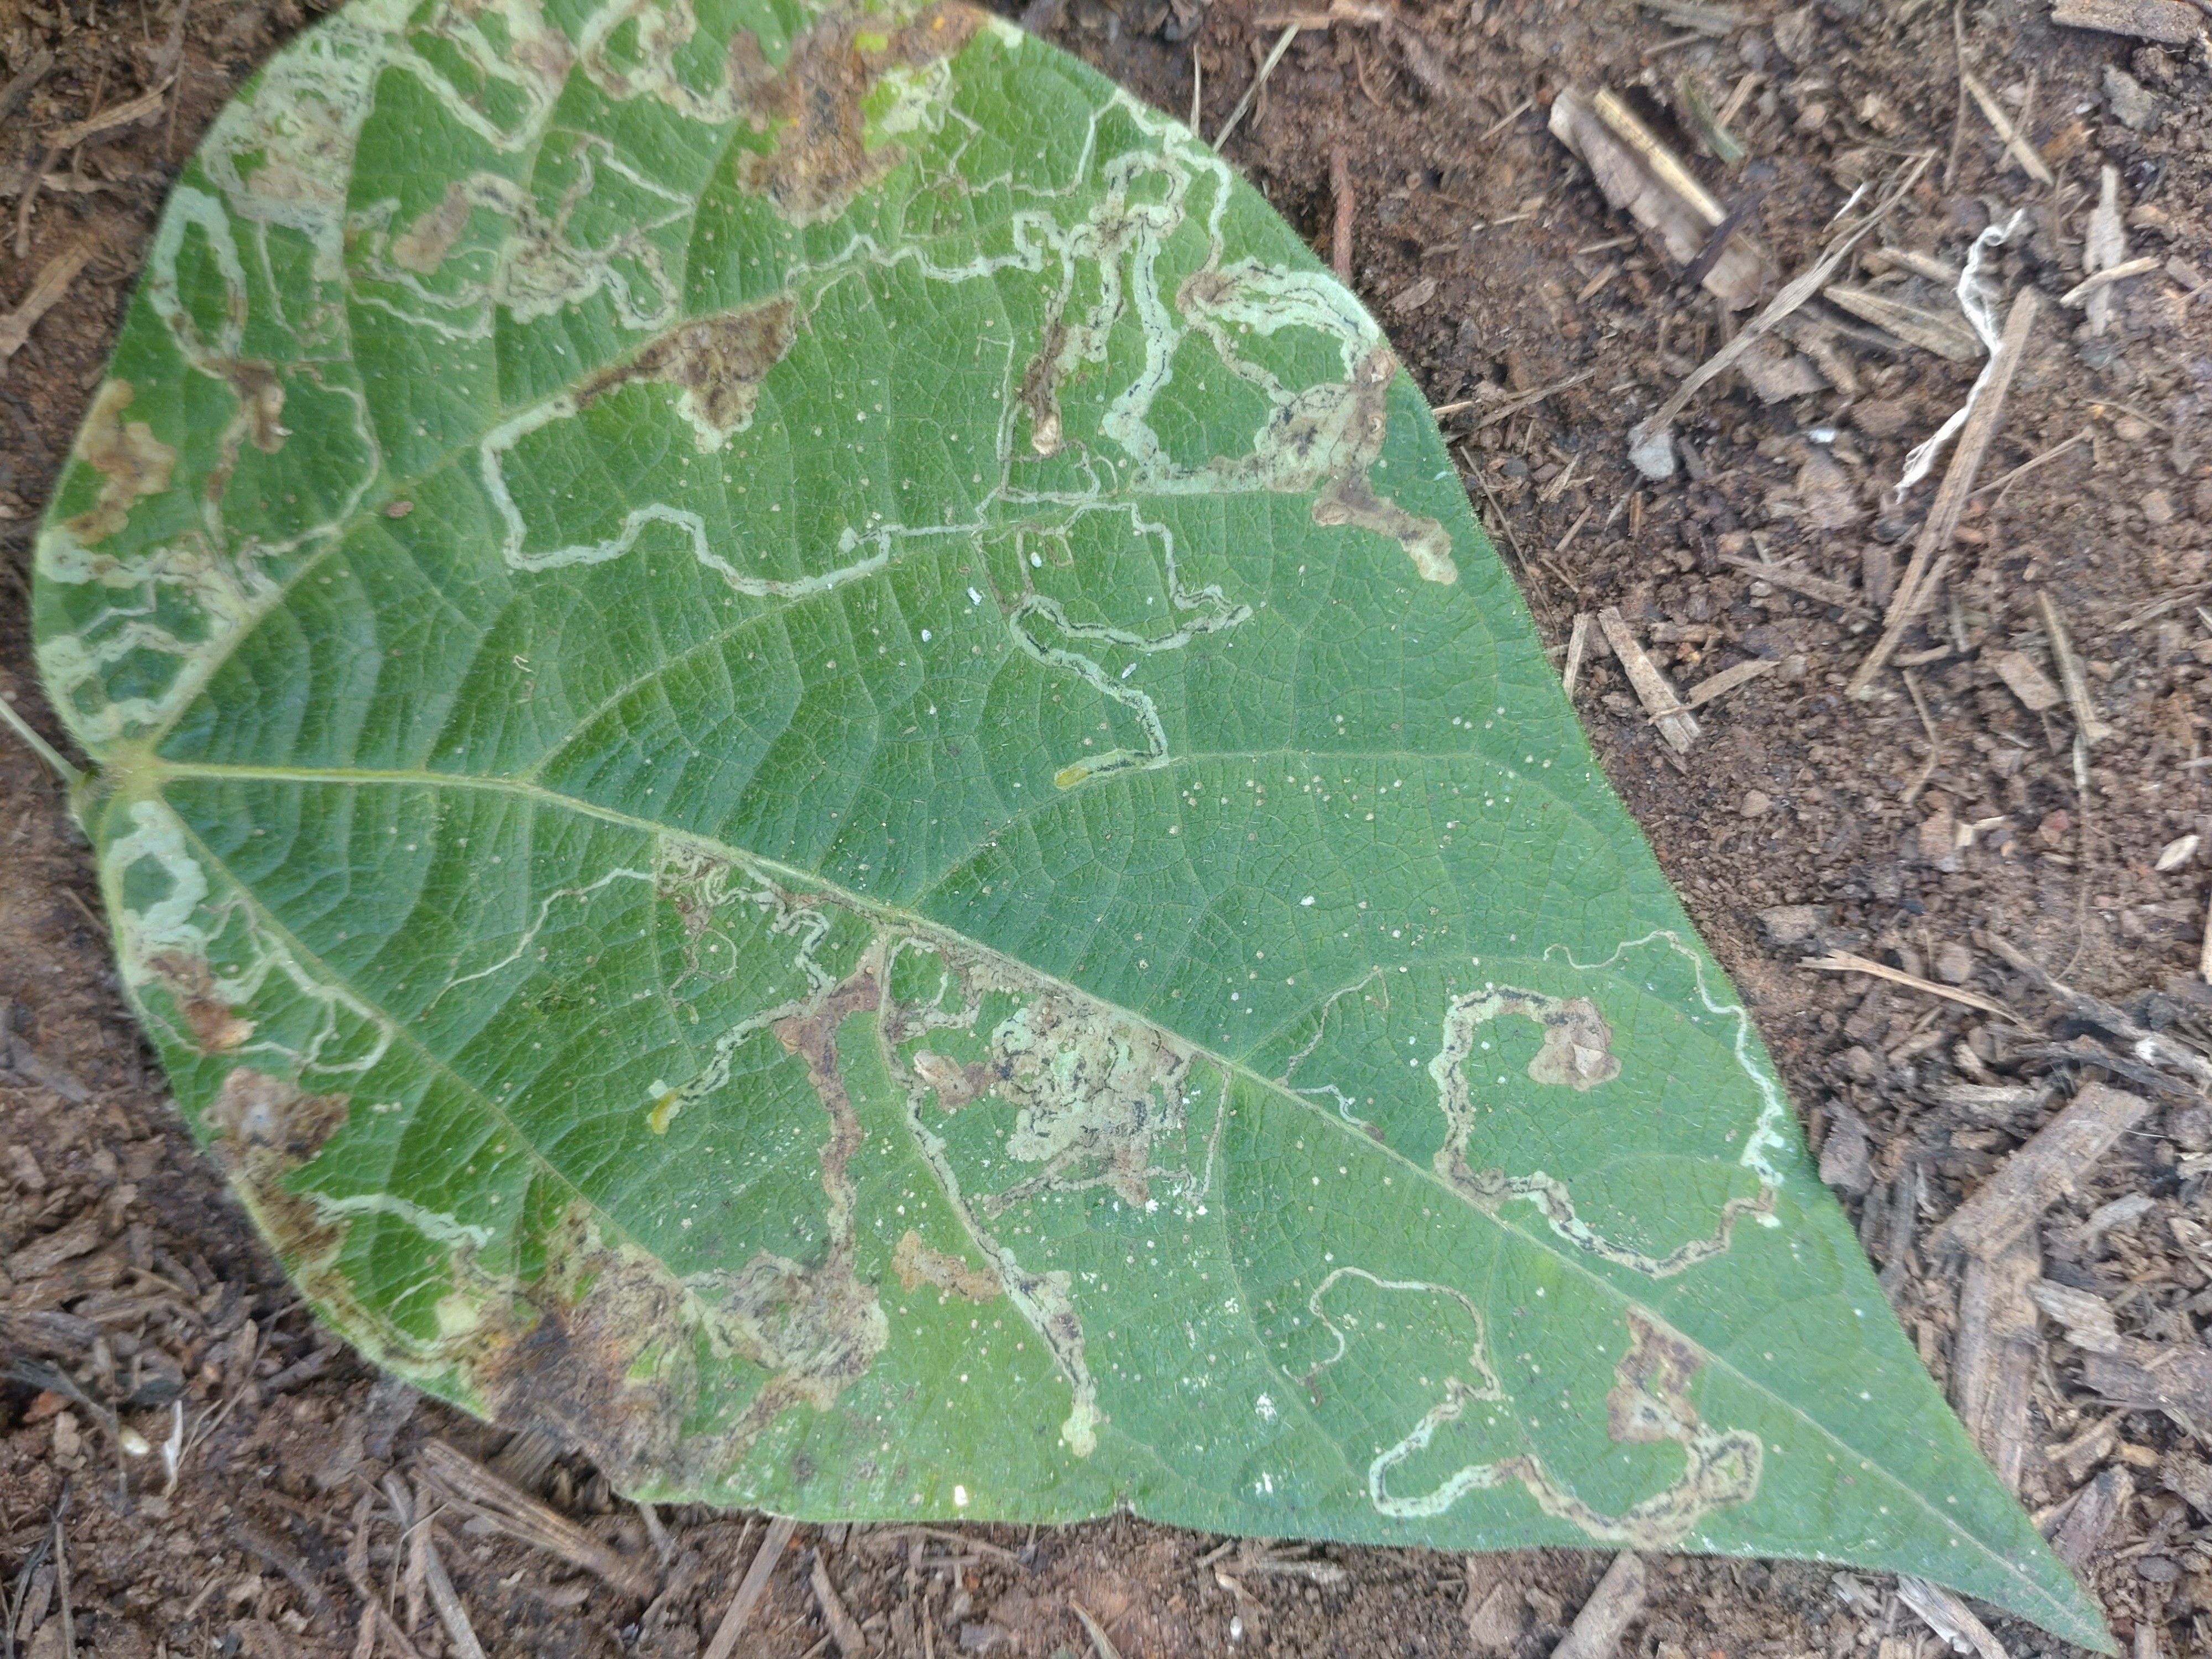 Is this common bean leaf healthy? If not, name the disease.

anthracnose
